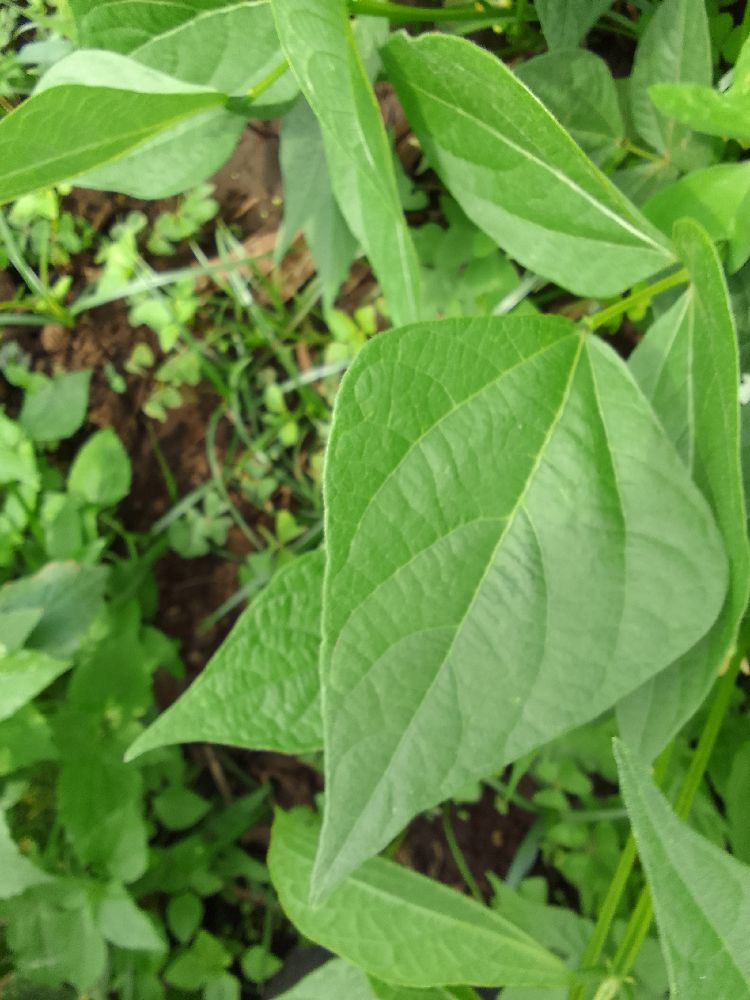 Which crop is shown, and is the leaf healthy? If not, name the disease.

common bean, healthy
